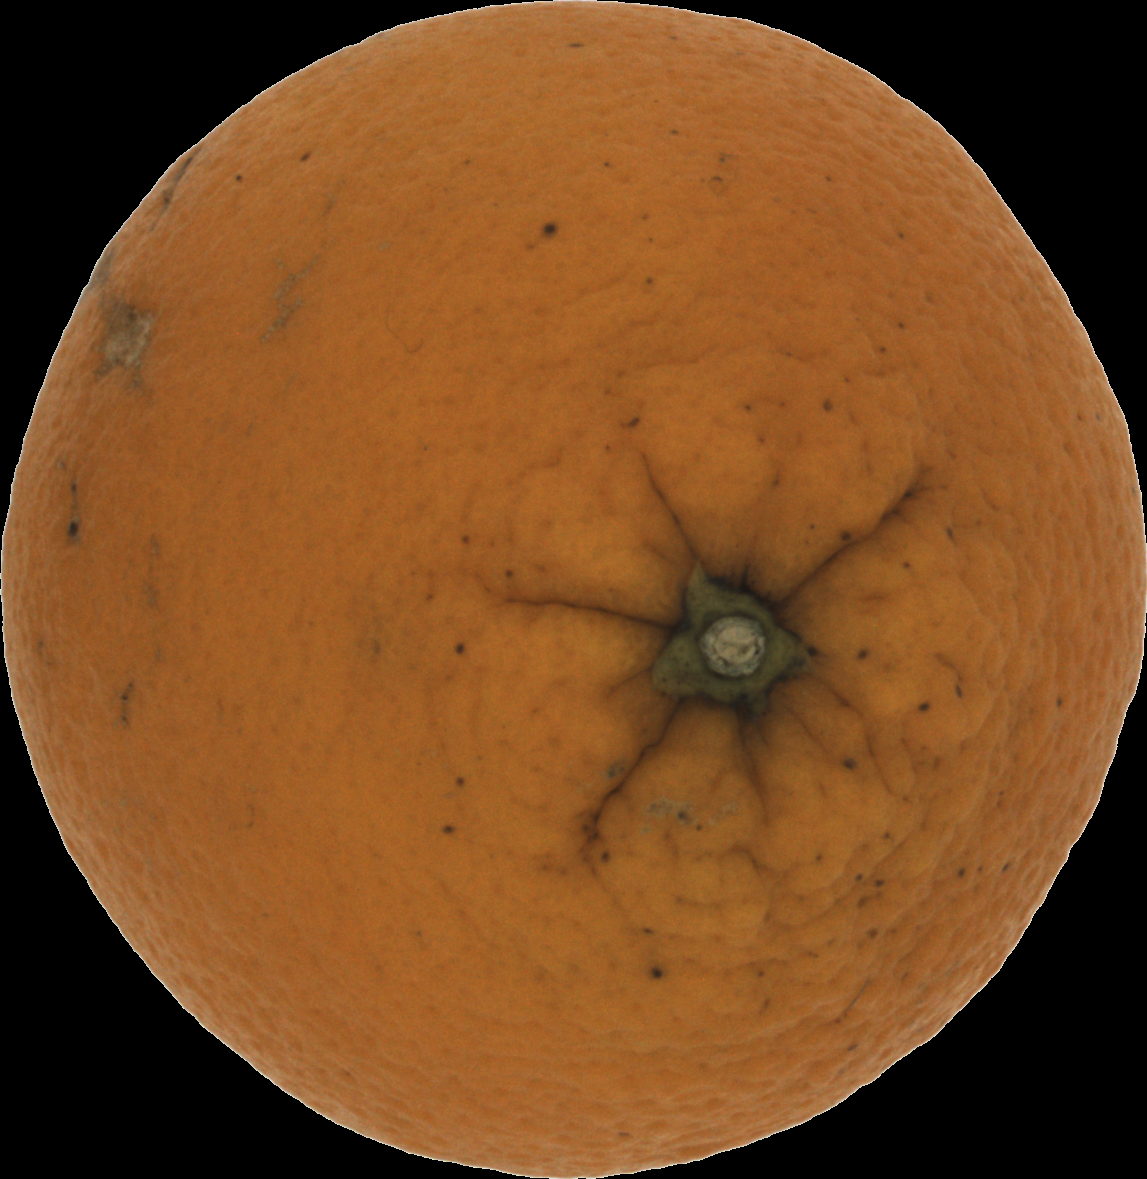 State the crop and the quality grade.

orange, bad
